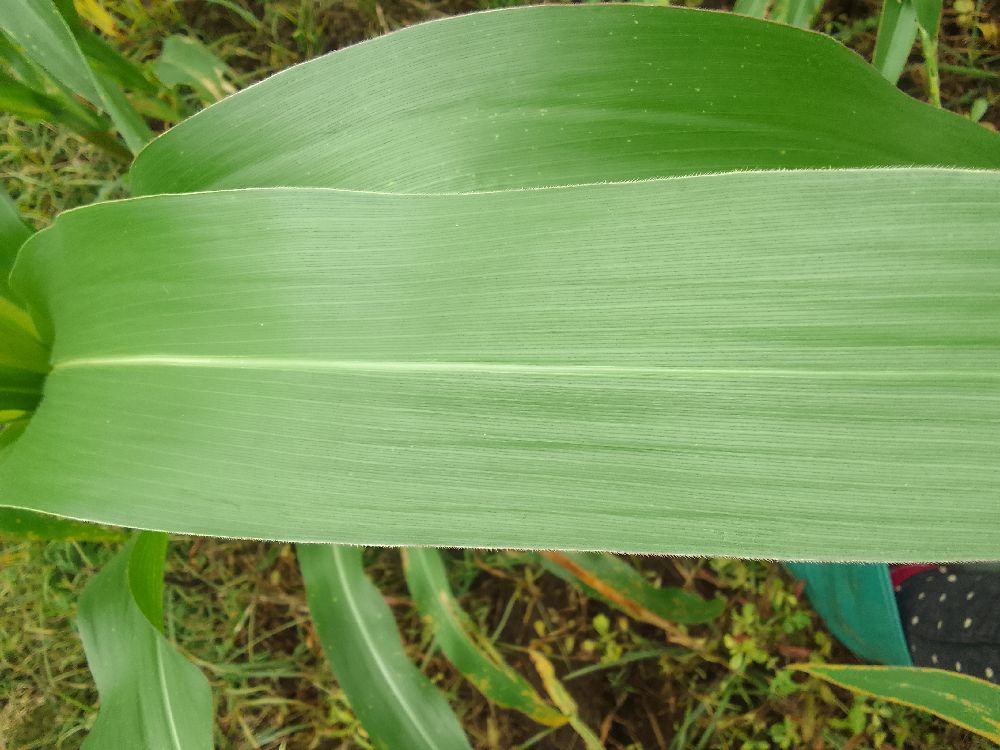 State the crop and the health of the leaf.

maize, healthy
